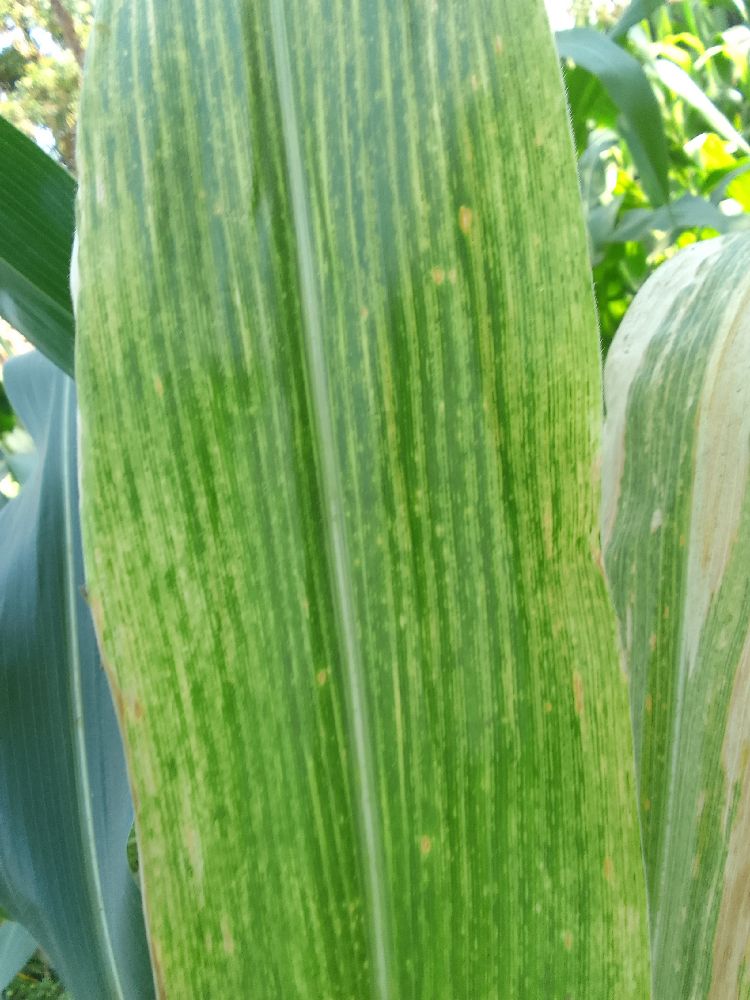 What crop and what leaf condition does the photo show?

maize, maize lethal necrosis
